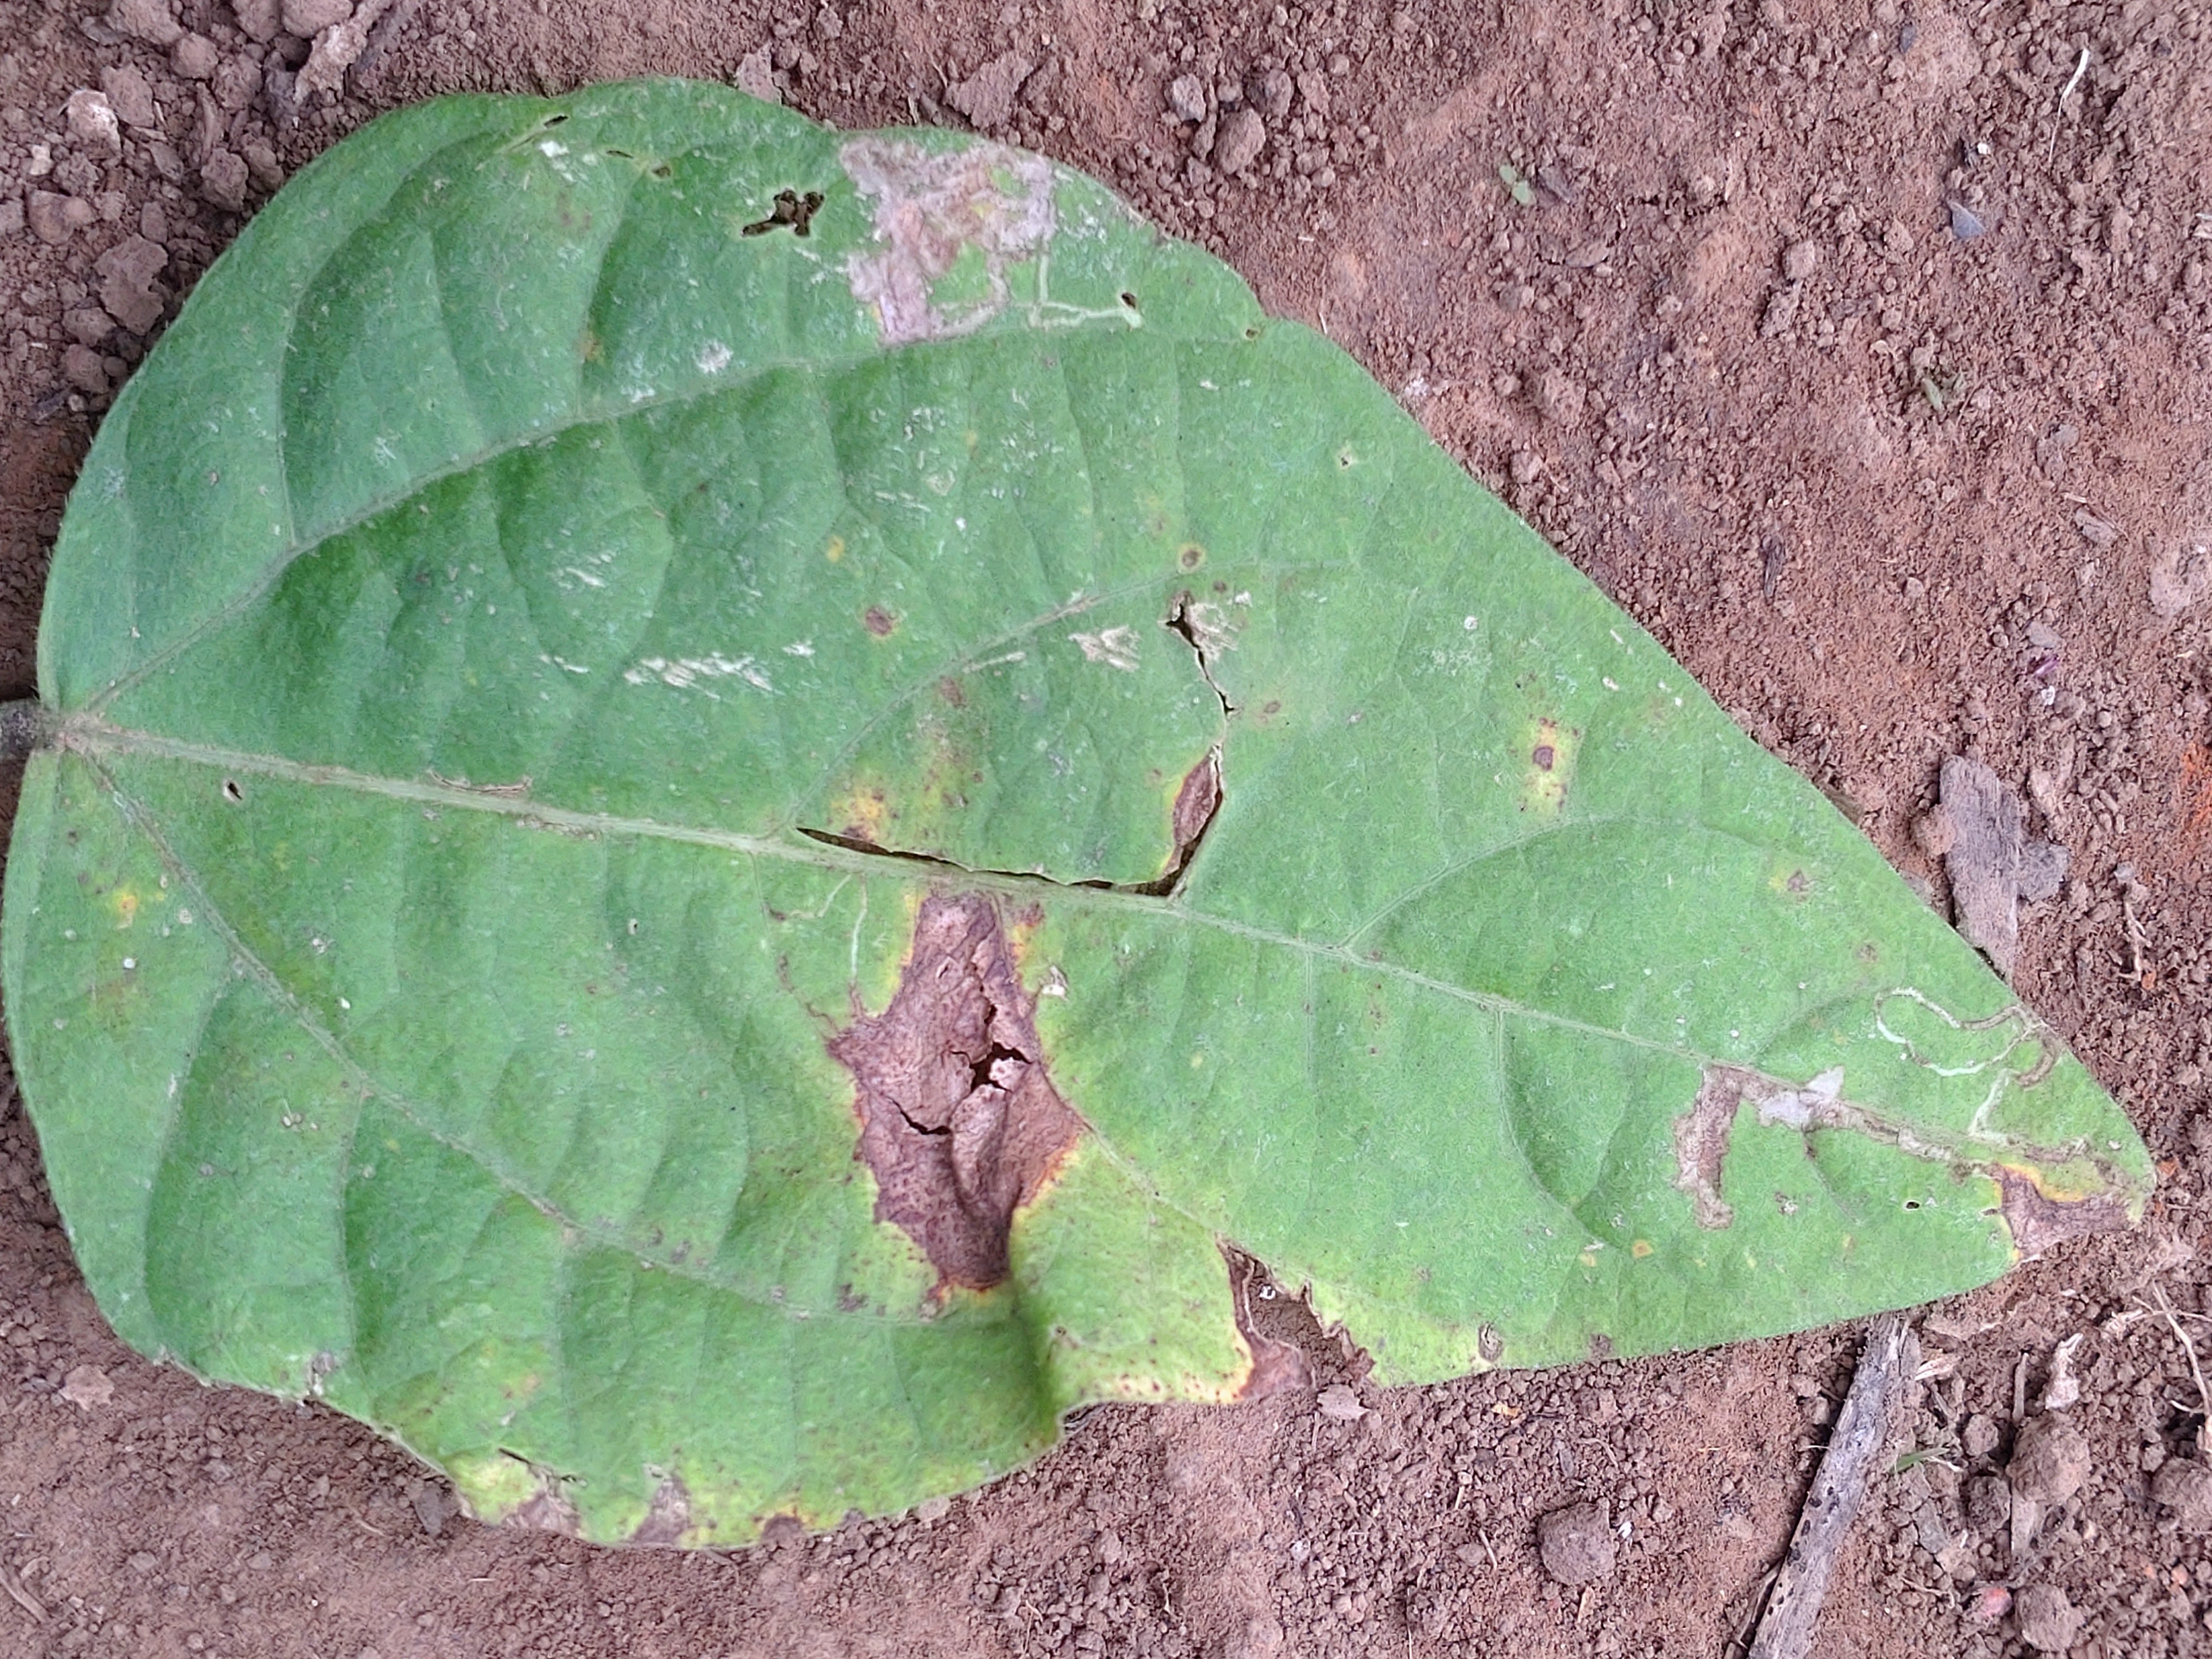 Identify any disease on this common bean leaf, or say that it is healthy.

anthracnose
